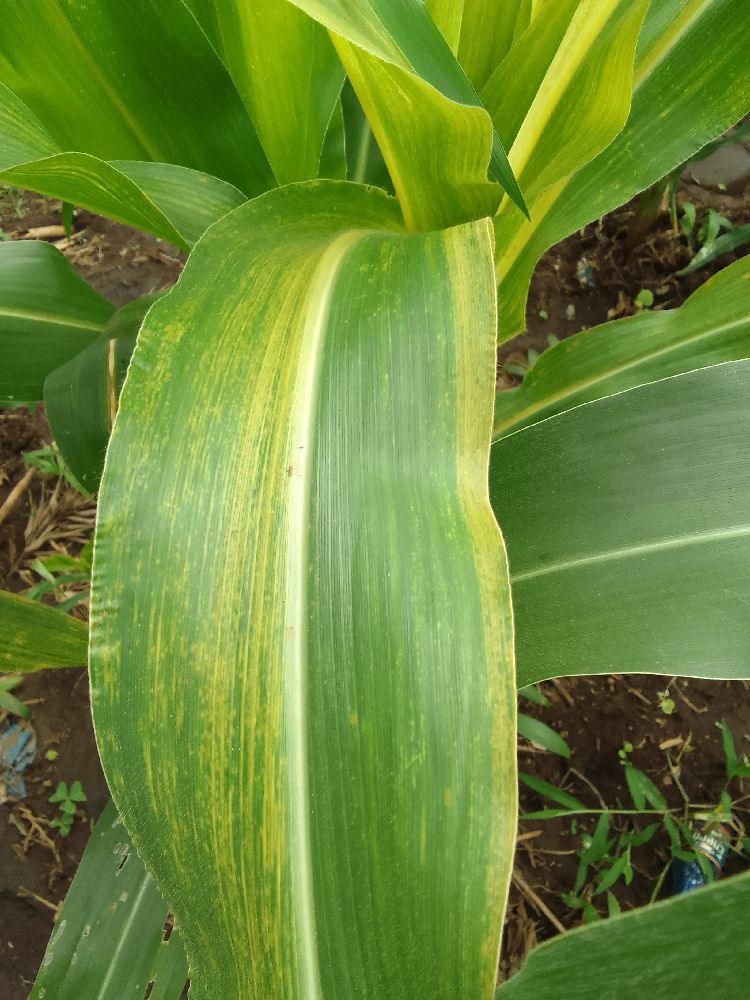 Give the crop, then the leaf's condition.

maize, maize lethal necrosis
